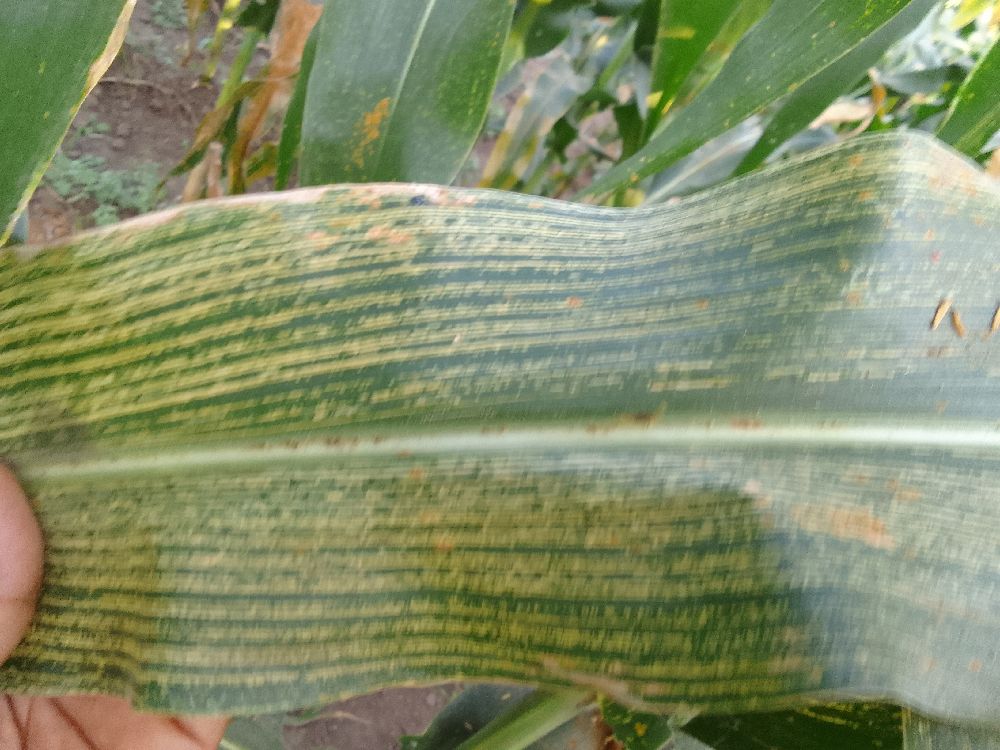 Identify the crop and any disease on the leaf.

maize, maize streak virus
